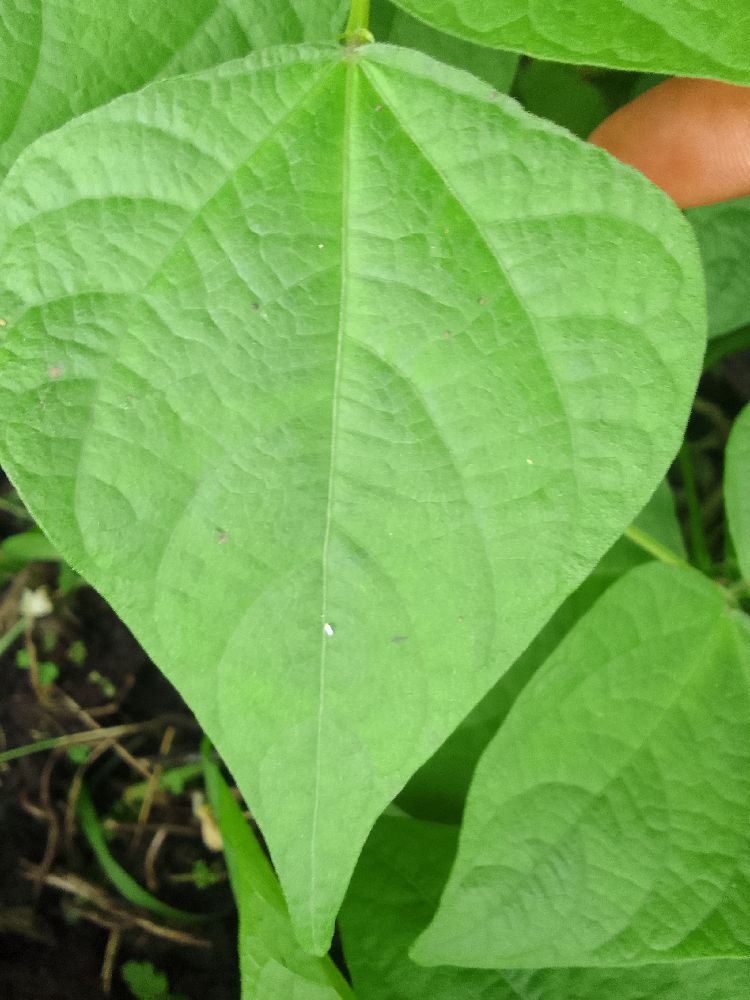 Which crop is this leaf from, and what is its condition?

common bean, healthy
